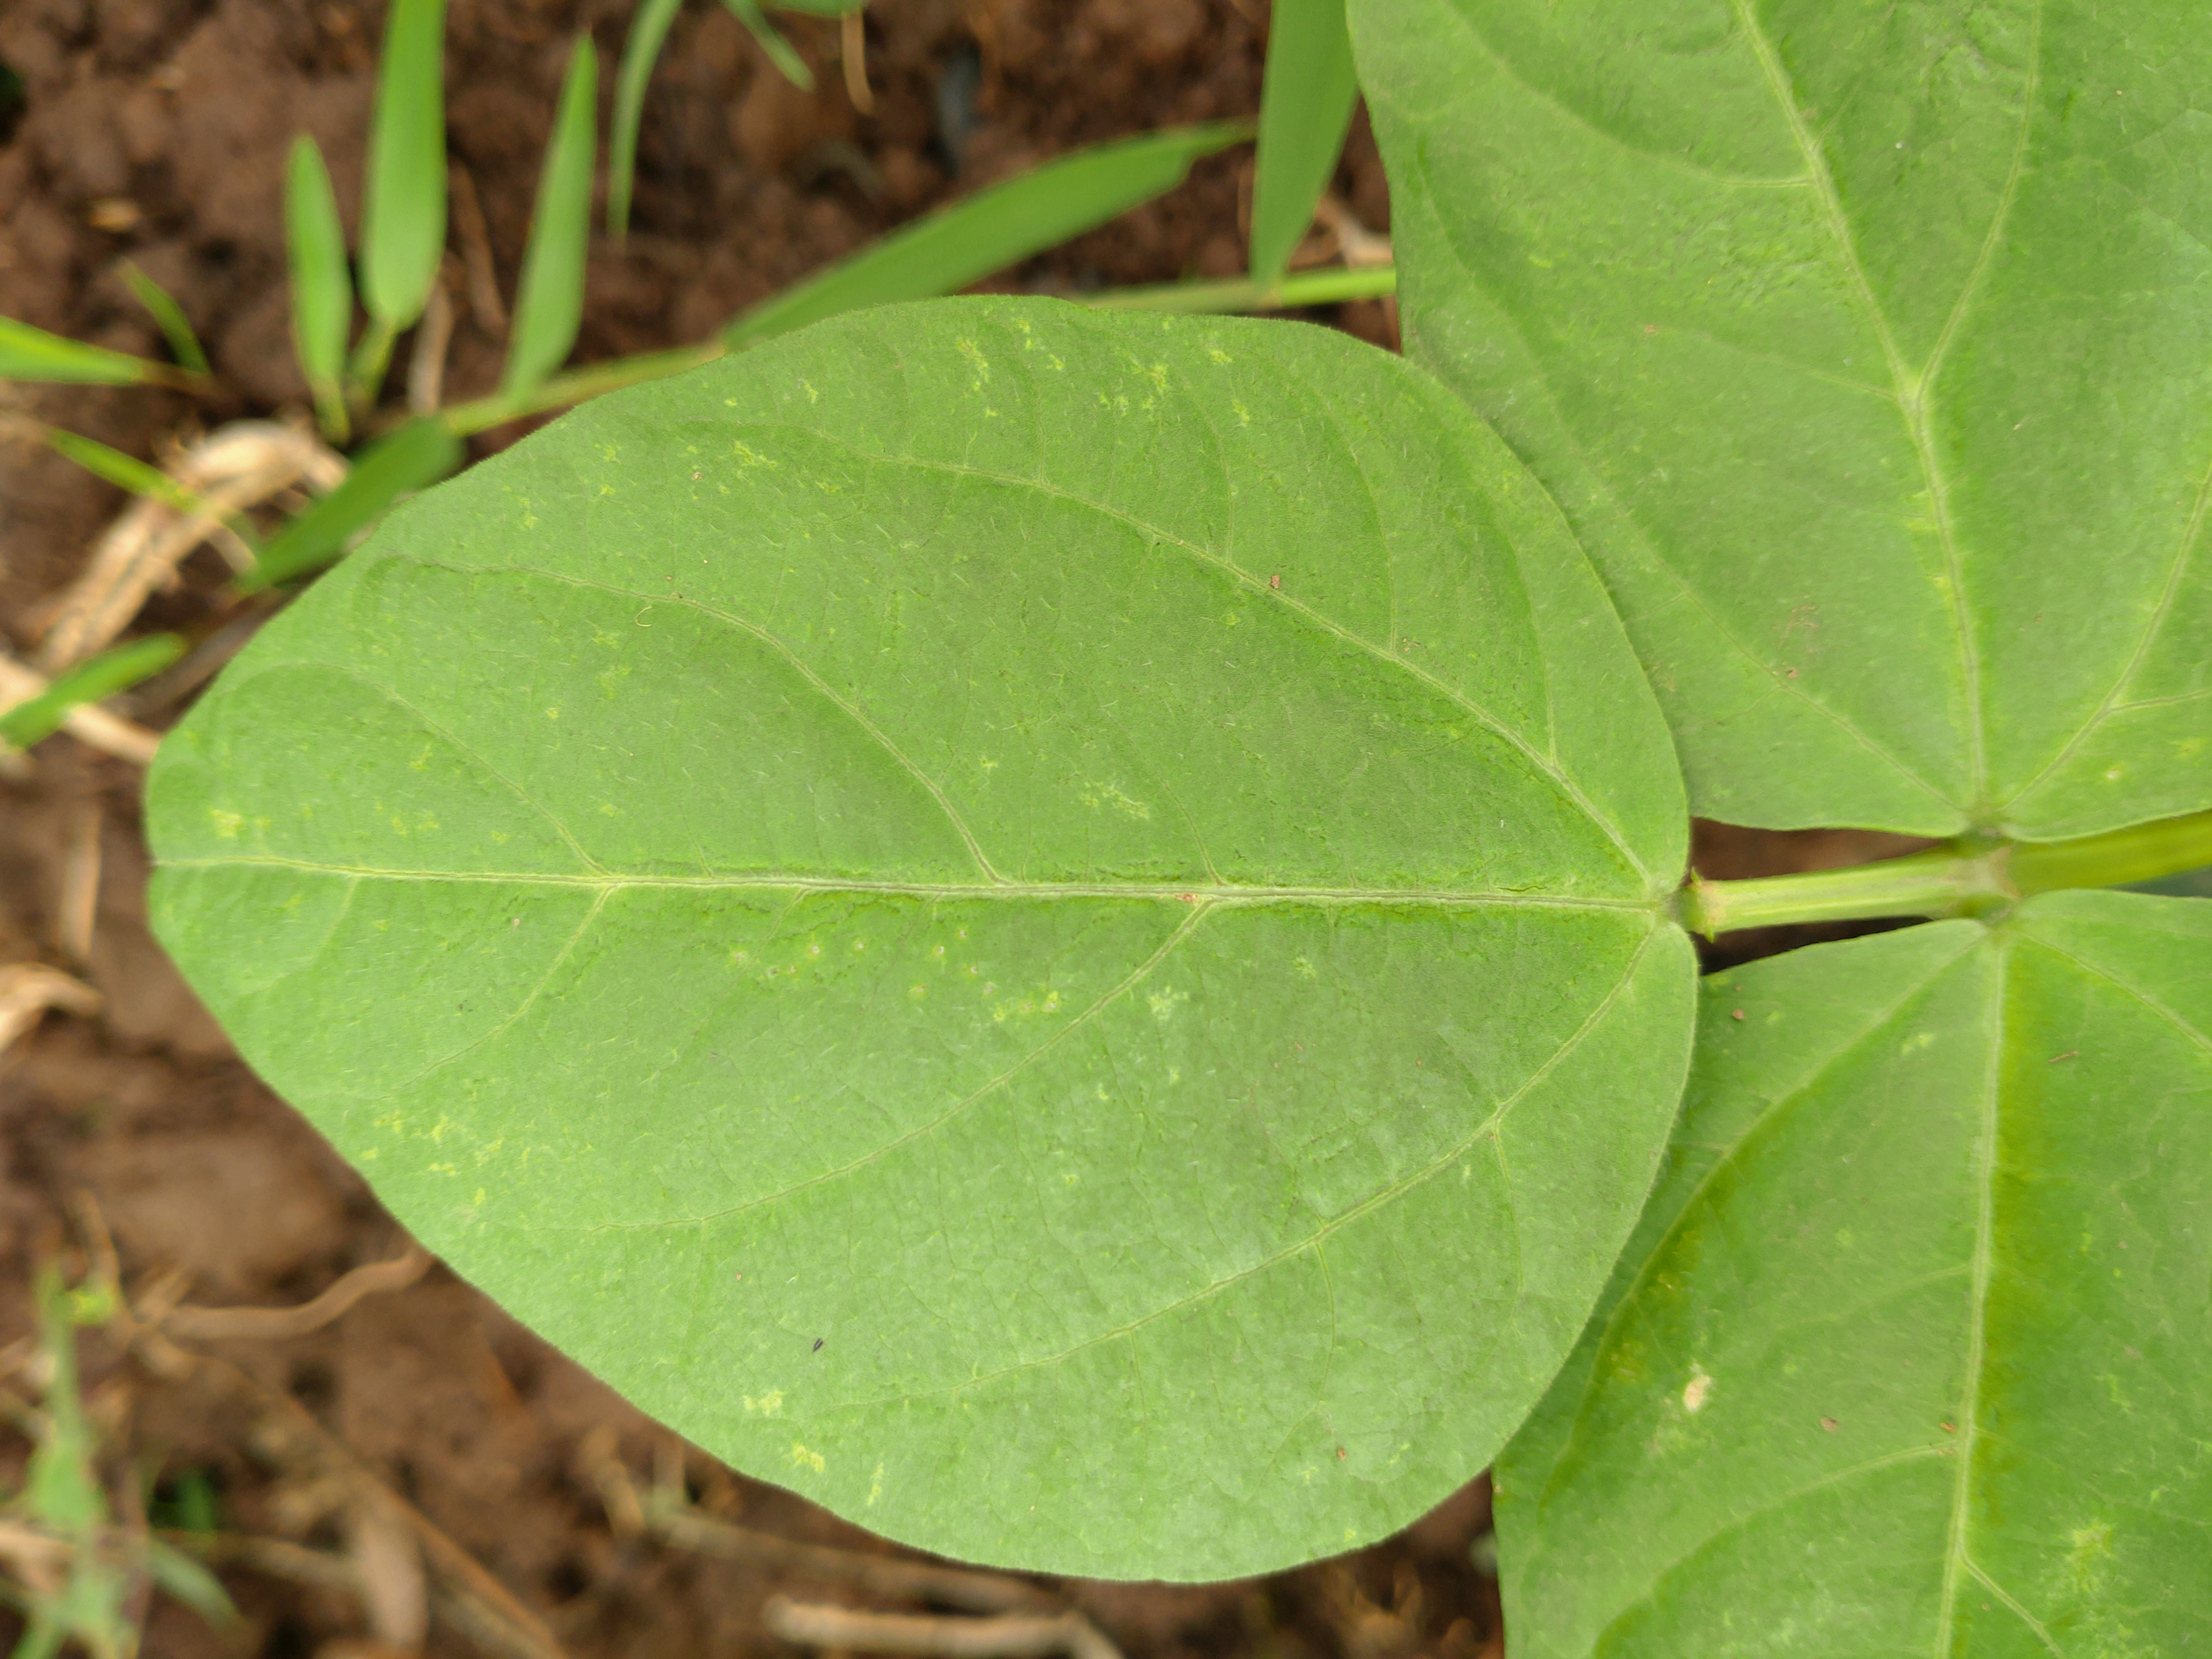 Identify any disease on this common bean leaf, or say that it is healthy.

healthy
